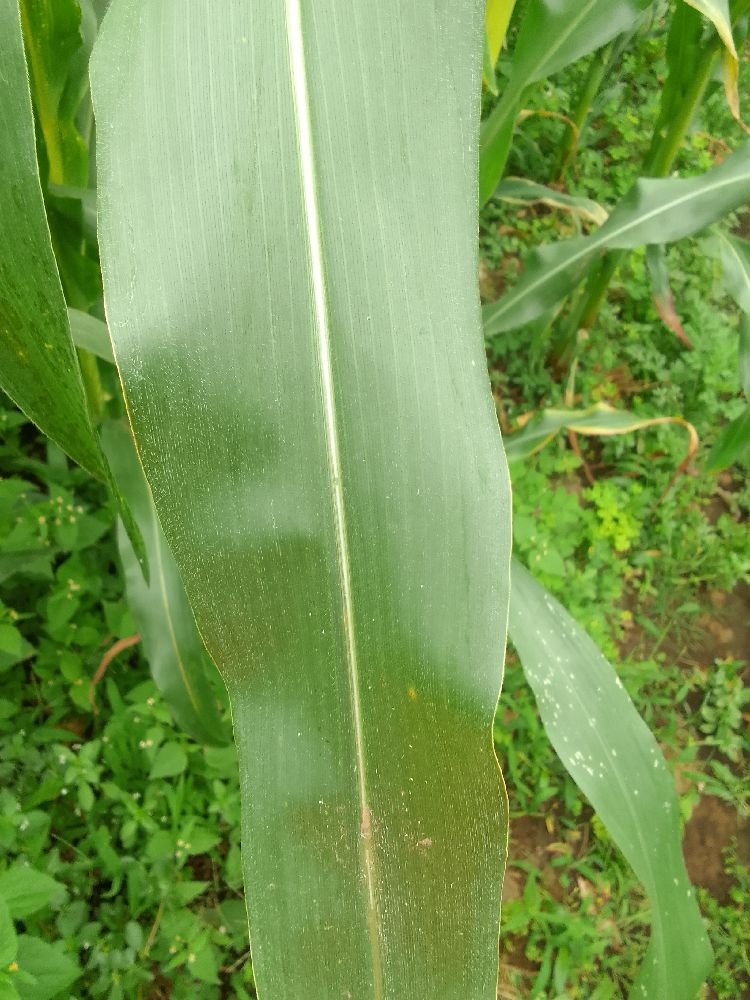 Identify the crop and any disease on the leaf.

maize, healthy
